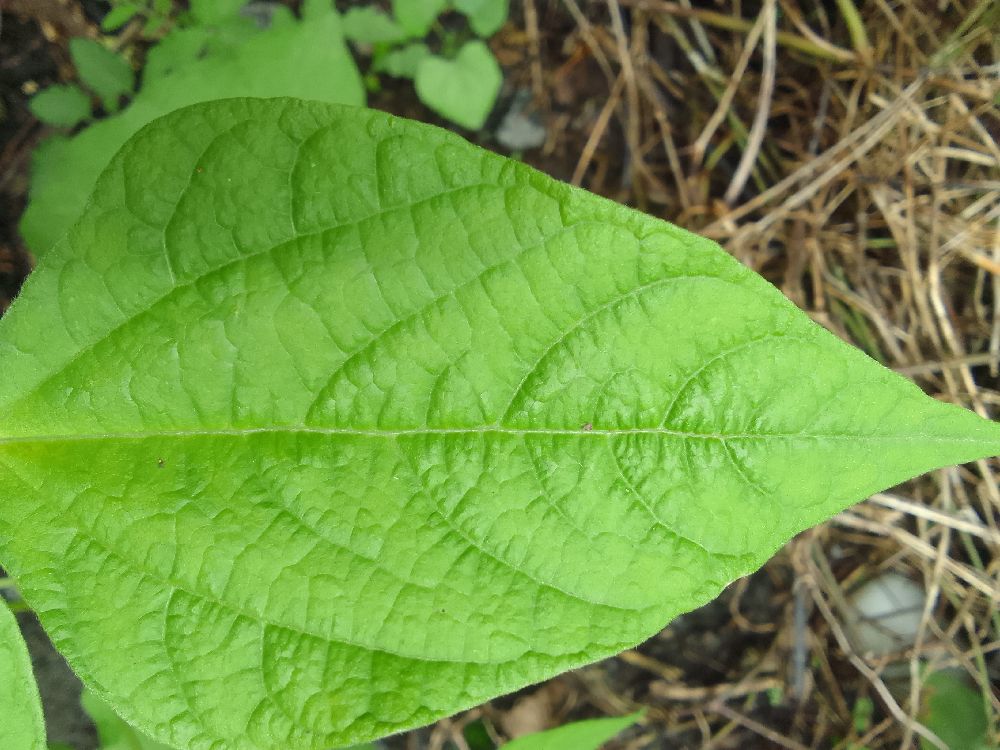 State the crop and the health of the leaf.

common bean, healthy
